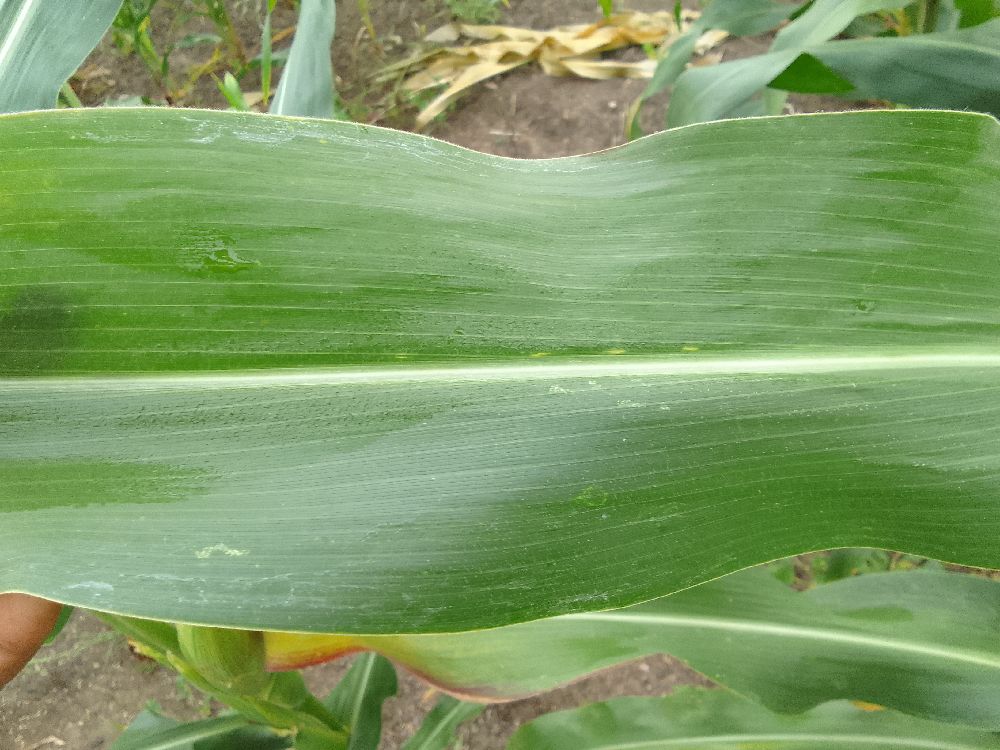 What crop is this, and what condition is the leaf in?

maize, healthy
